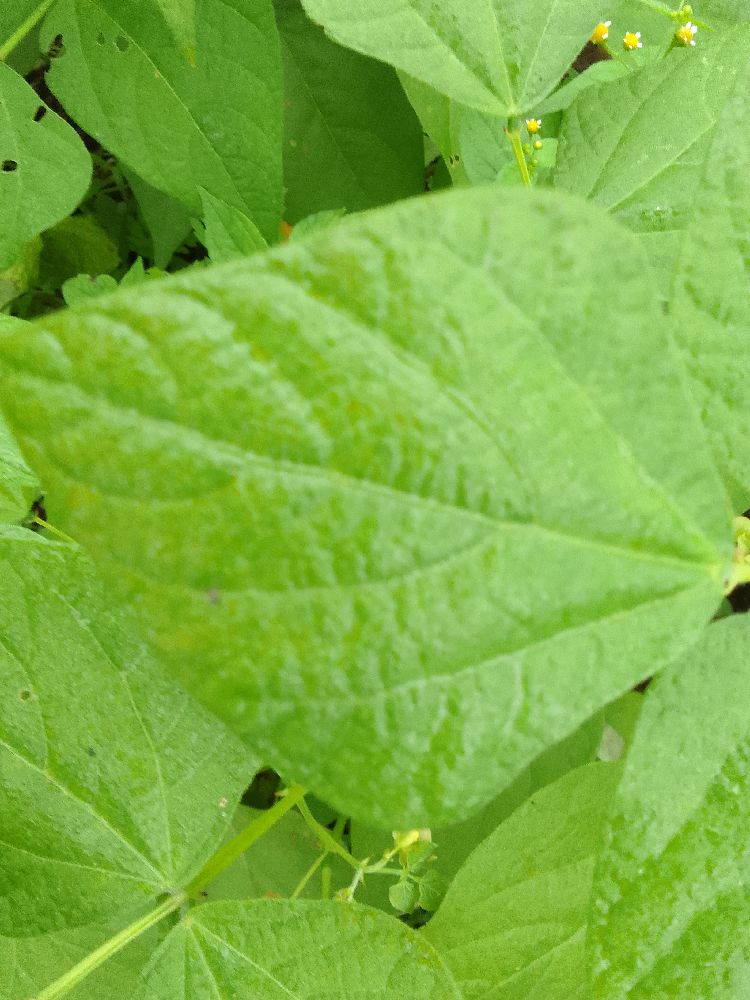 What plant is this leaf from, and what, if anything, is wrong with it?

common bean, healthy
